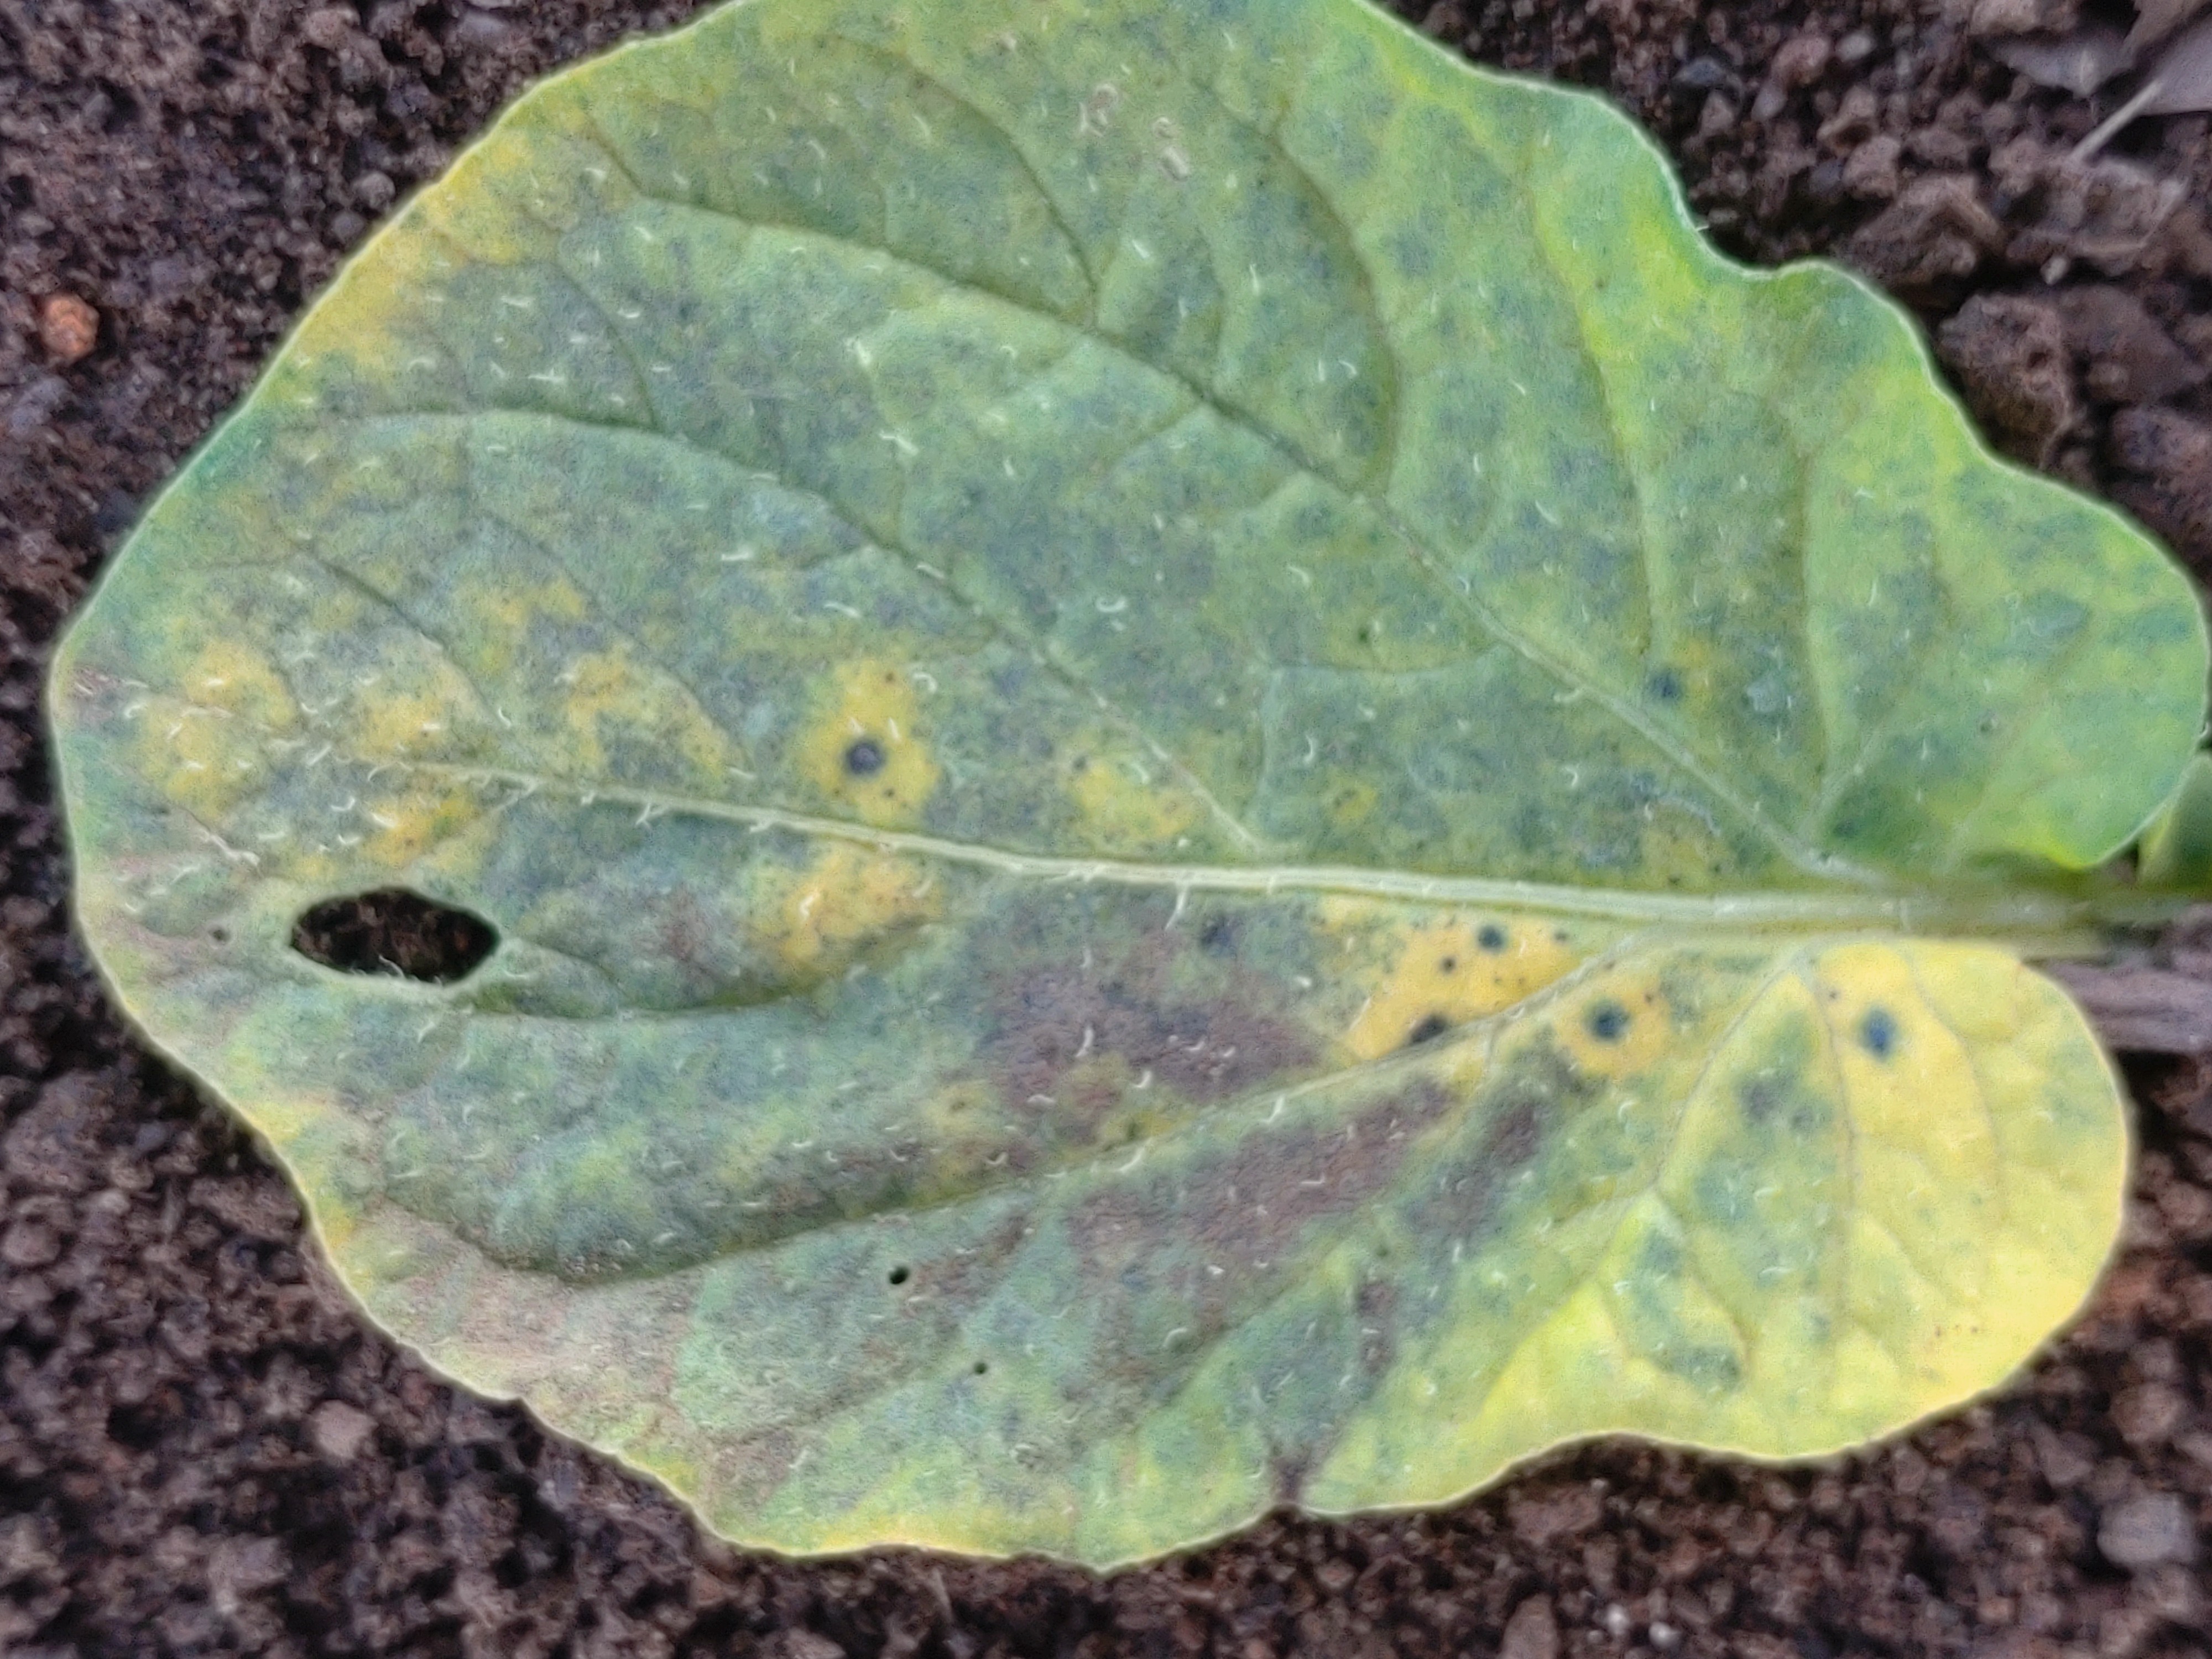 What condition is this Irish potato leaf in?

late blight
